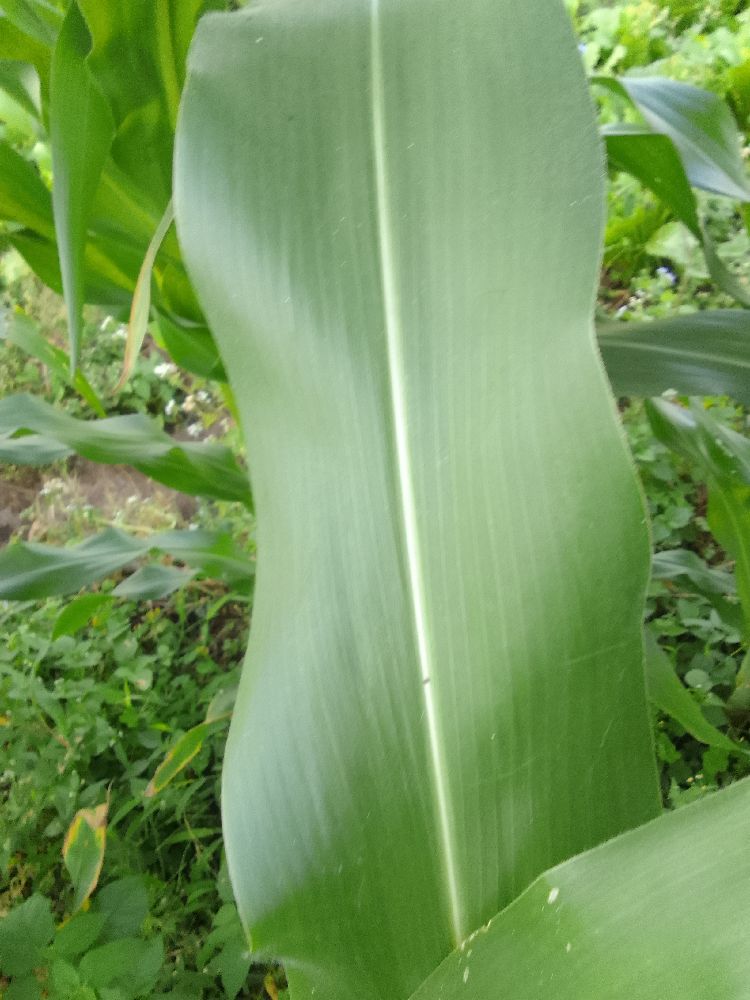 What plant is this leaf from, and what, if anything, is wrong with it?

maize, healthy
